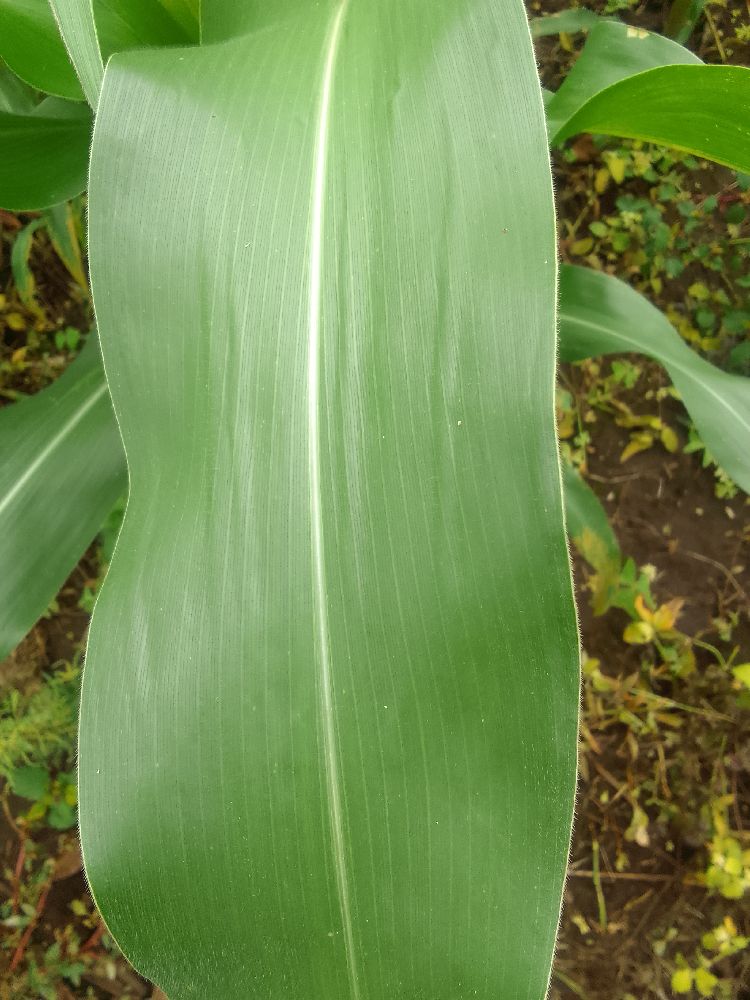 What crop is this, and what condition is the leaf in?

maize, healthy
